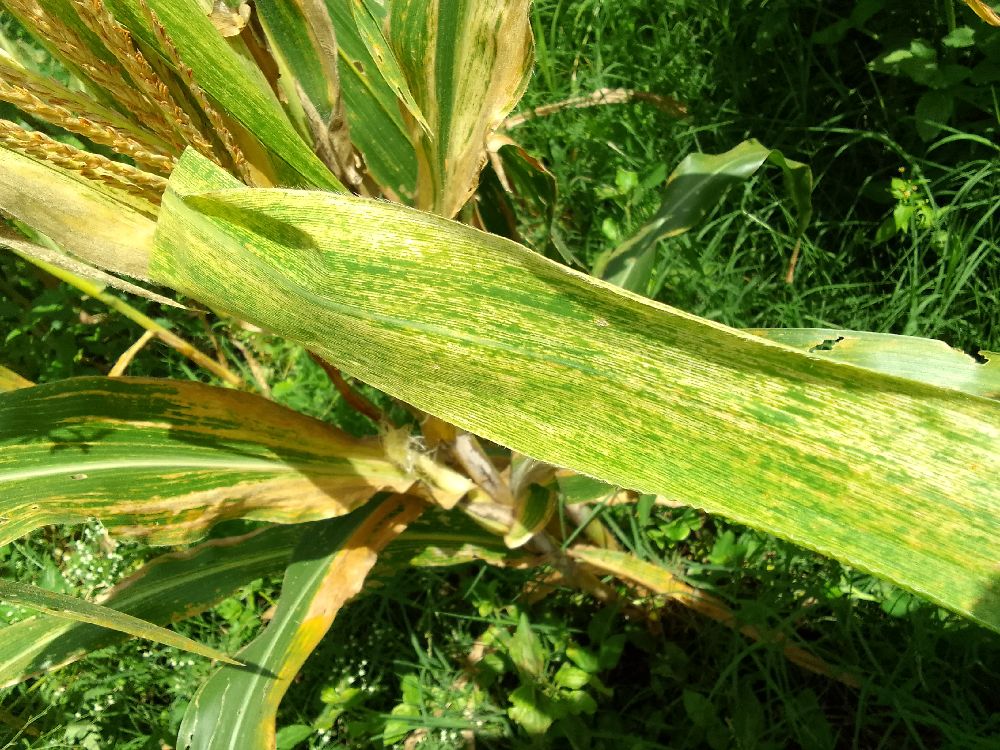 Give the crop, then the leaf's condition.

maize, maize lethal necrosis
